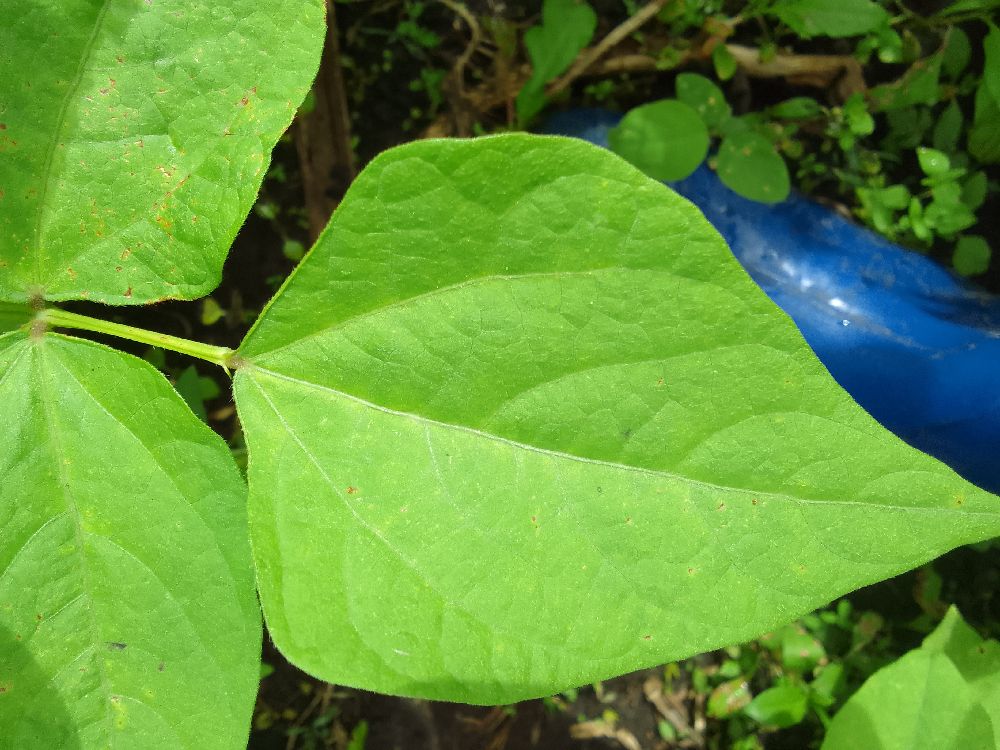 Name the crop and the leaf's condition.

common bean, healthy
